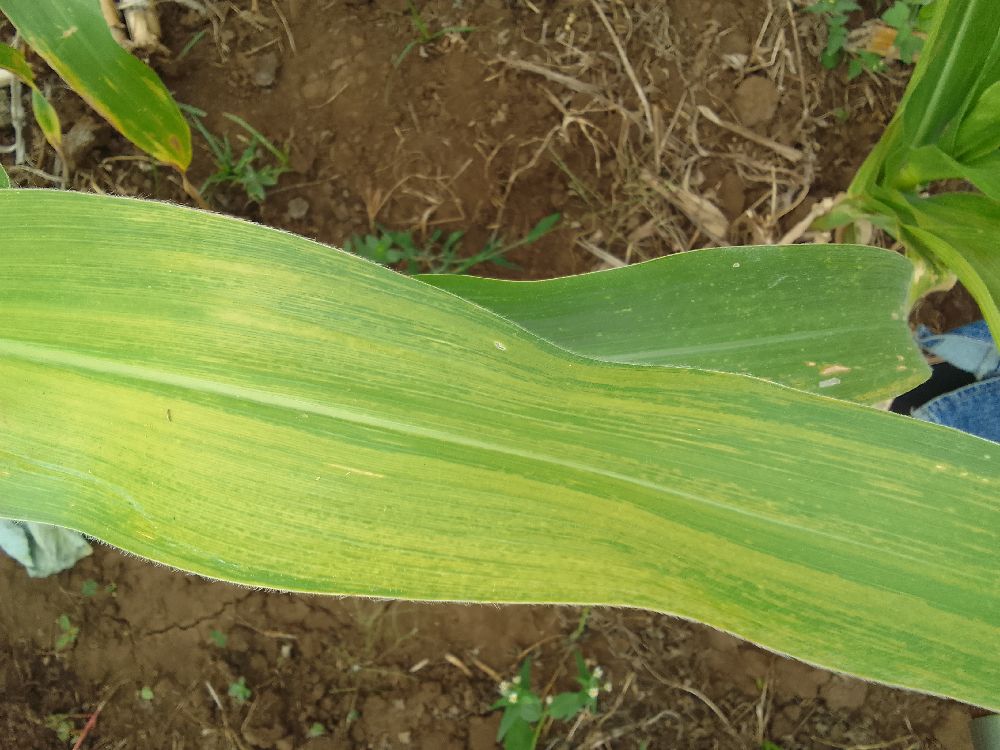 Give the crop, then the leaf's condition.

maize, maize lethal necrosis
